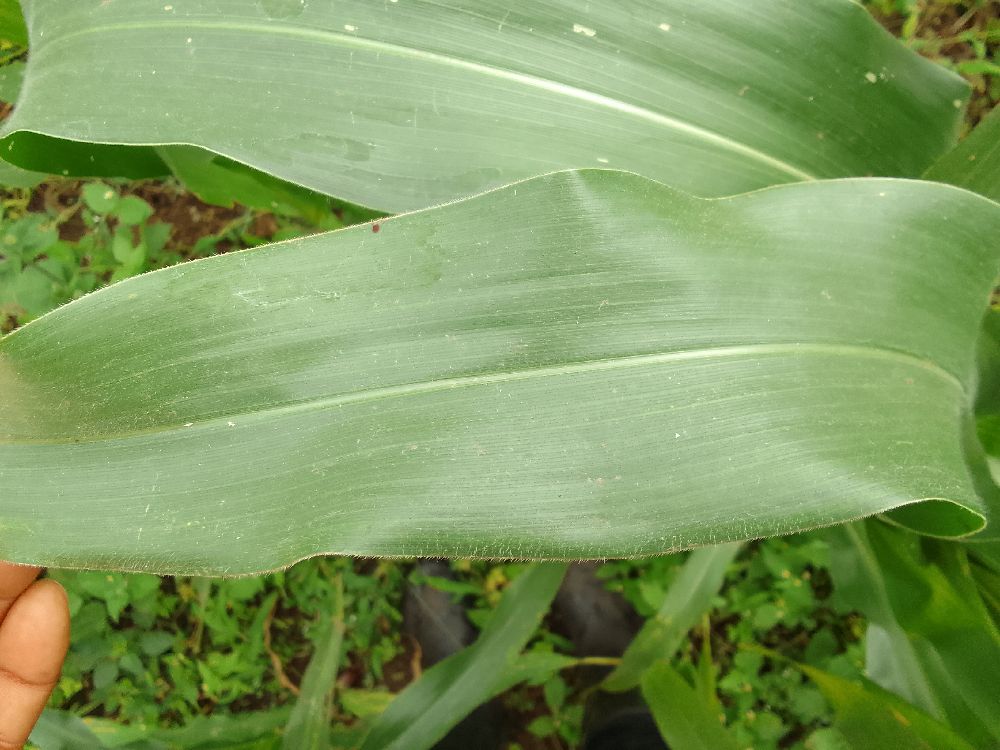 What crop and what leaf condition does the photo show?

maize, healthy
